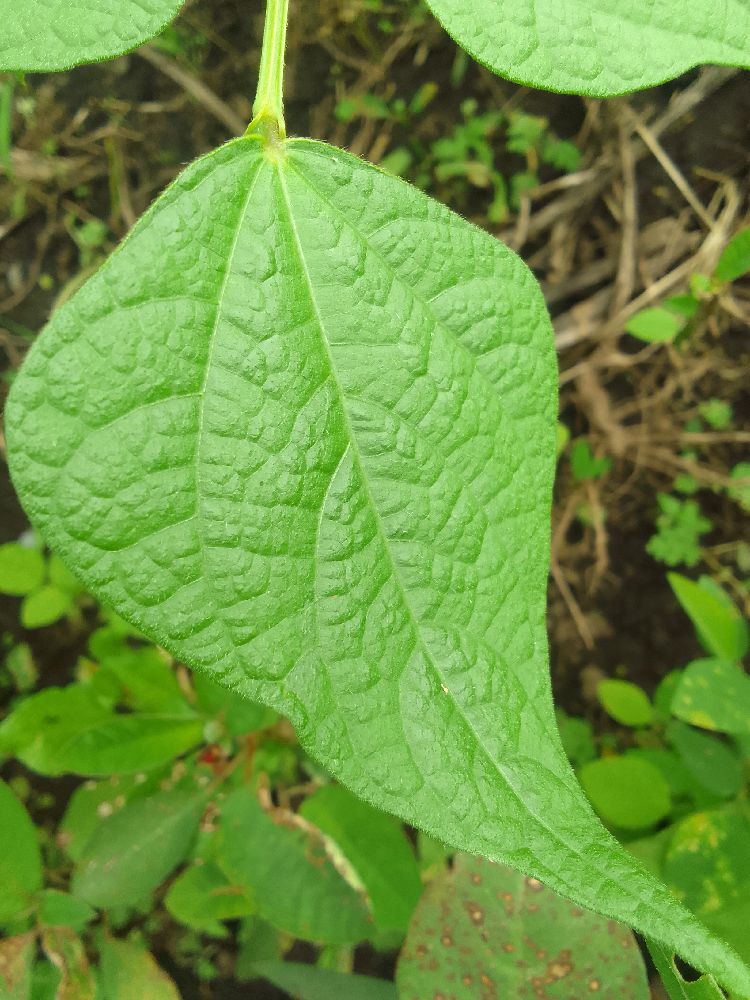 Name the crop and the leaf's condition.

common bean, healthy
